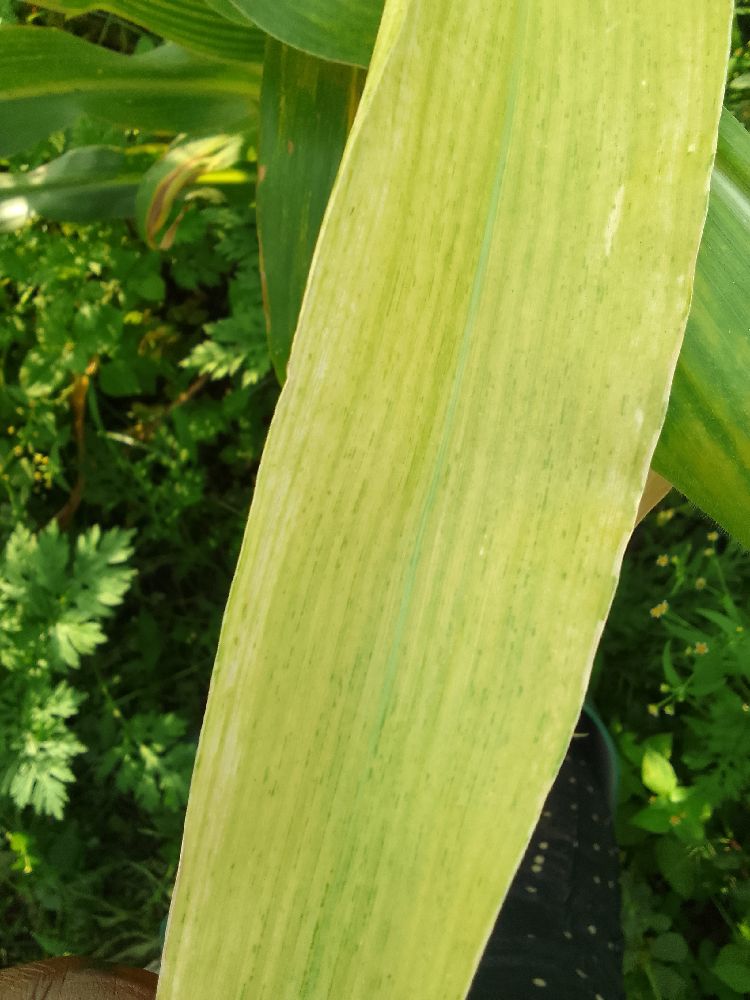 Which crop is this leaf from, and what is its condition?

maize, maize lethal necrosis
